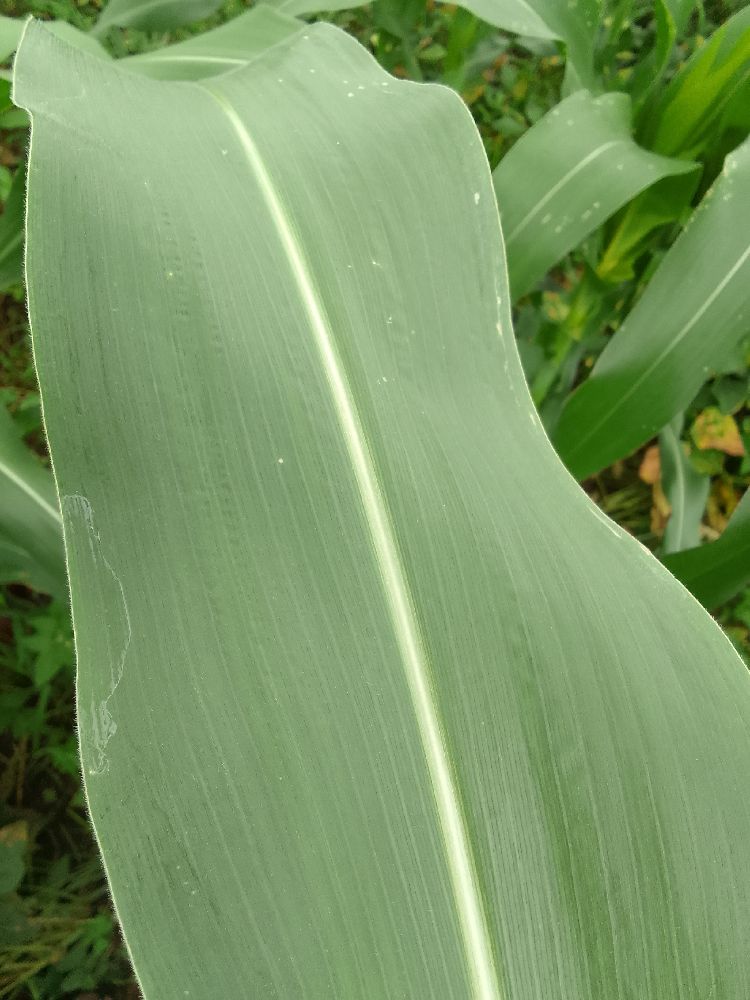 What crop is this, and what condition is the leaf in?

maize, healthy
